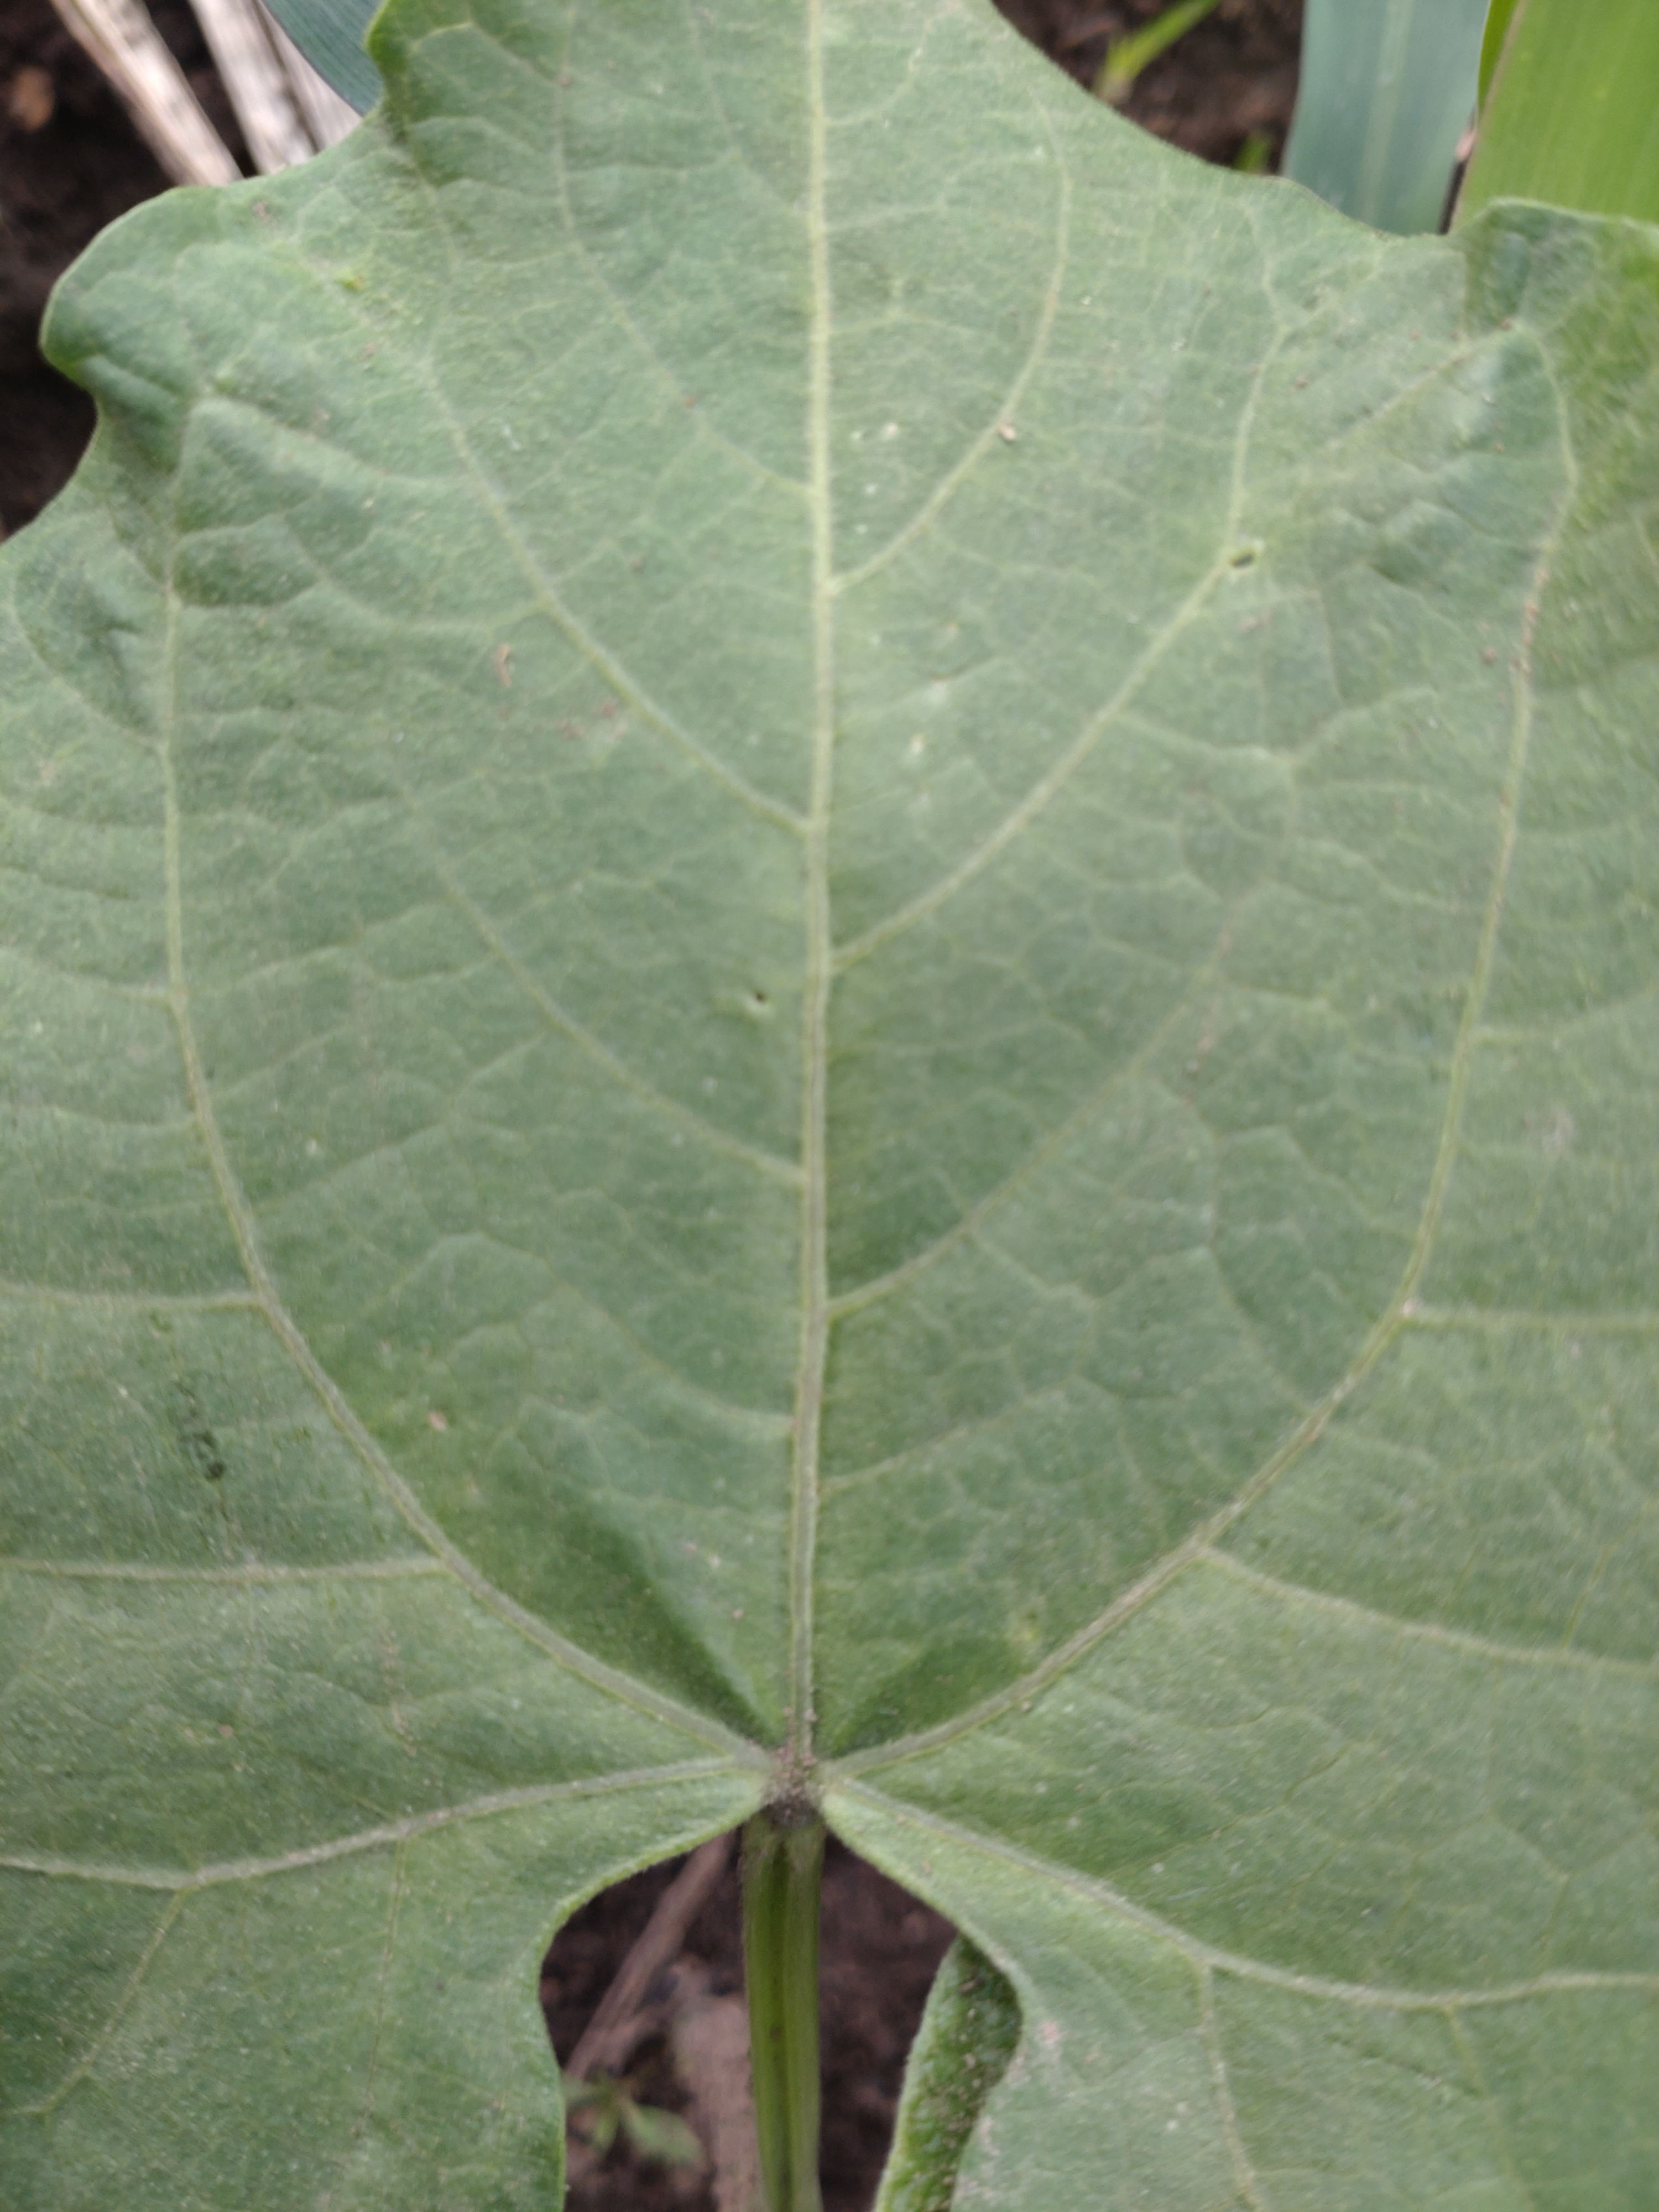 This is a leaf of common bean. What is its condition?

healthy
